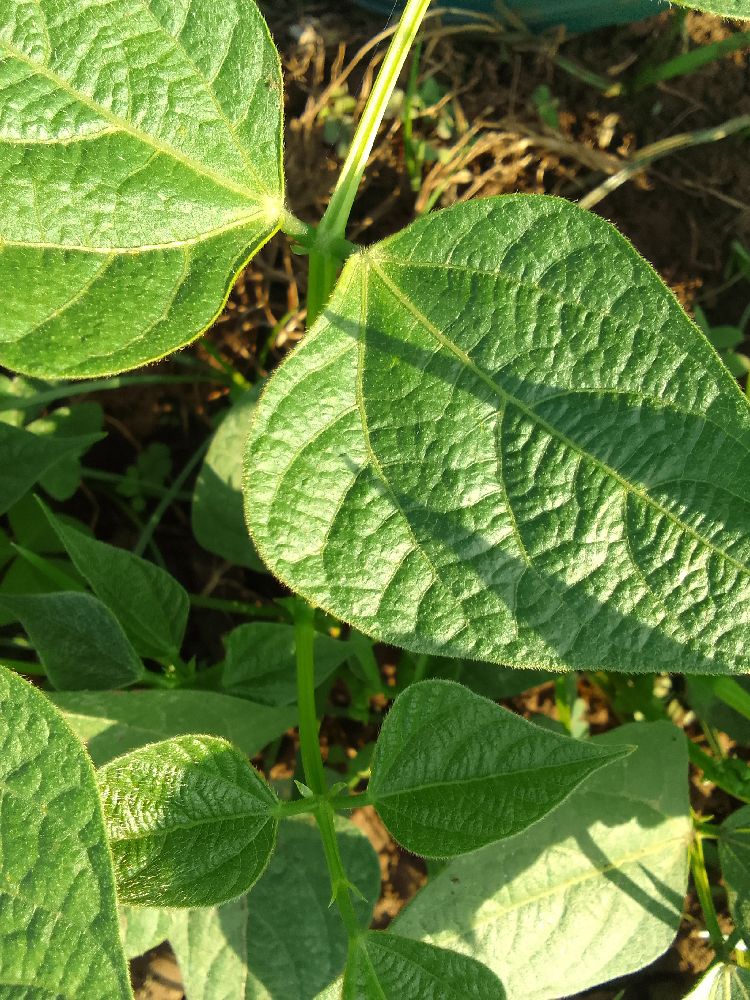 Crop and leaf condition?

common bean, healthy
